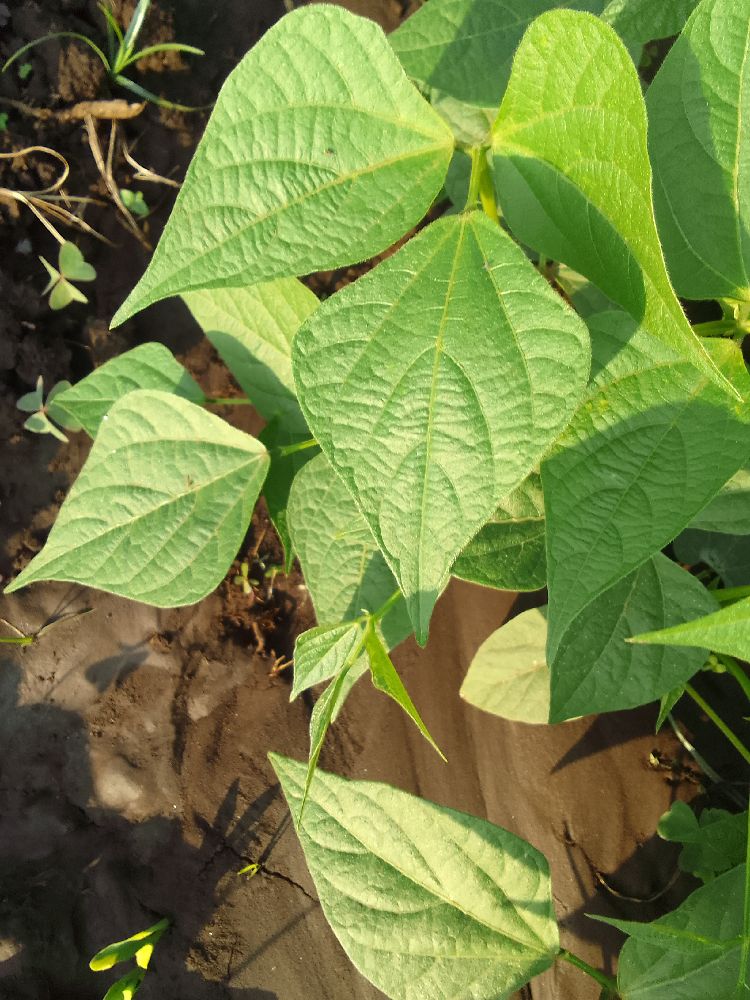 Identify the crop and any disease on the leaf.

common bean, healthy
